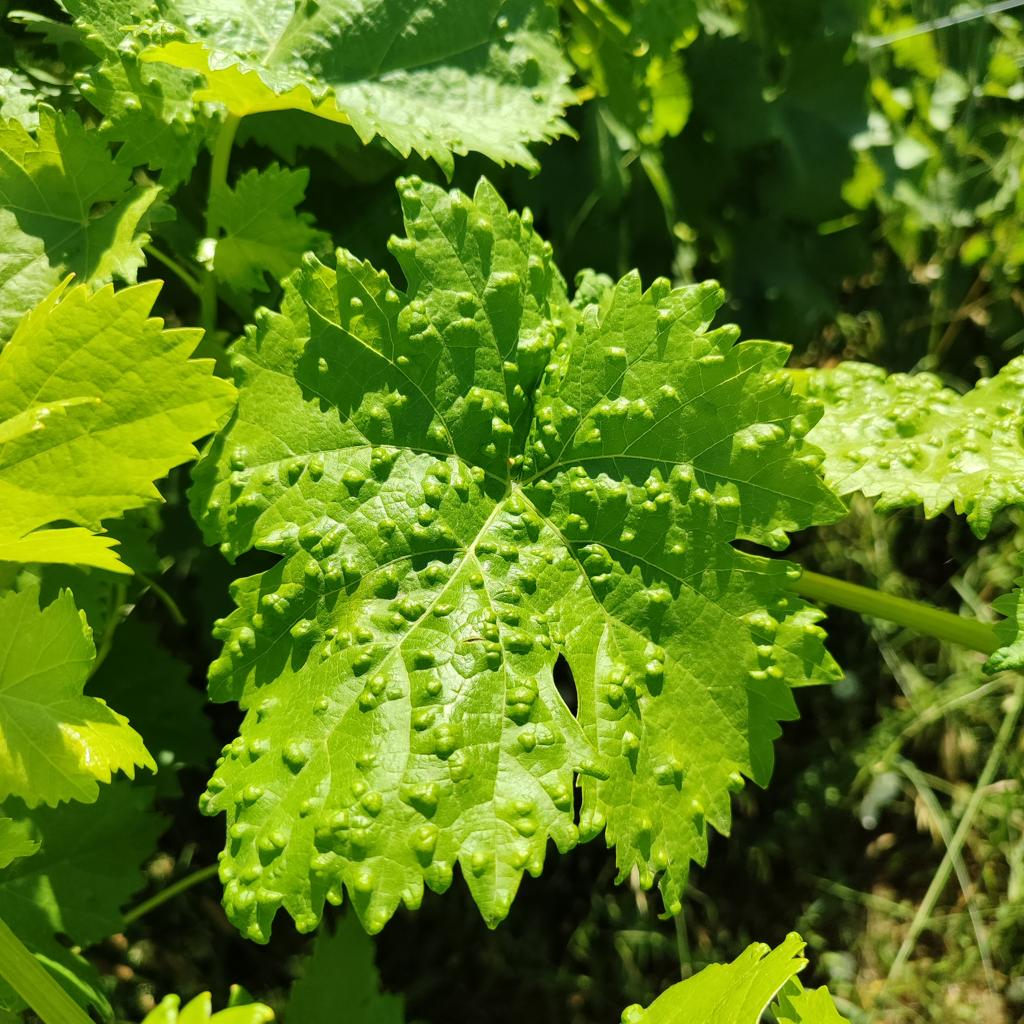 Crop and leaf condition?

grapevine, erineum mite
